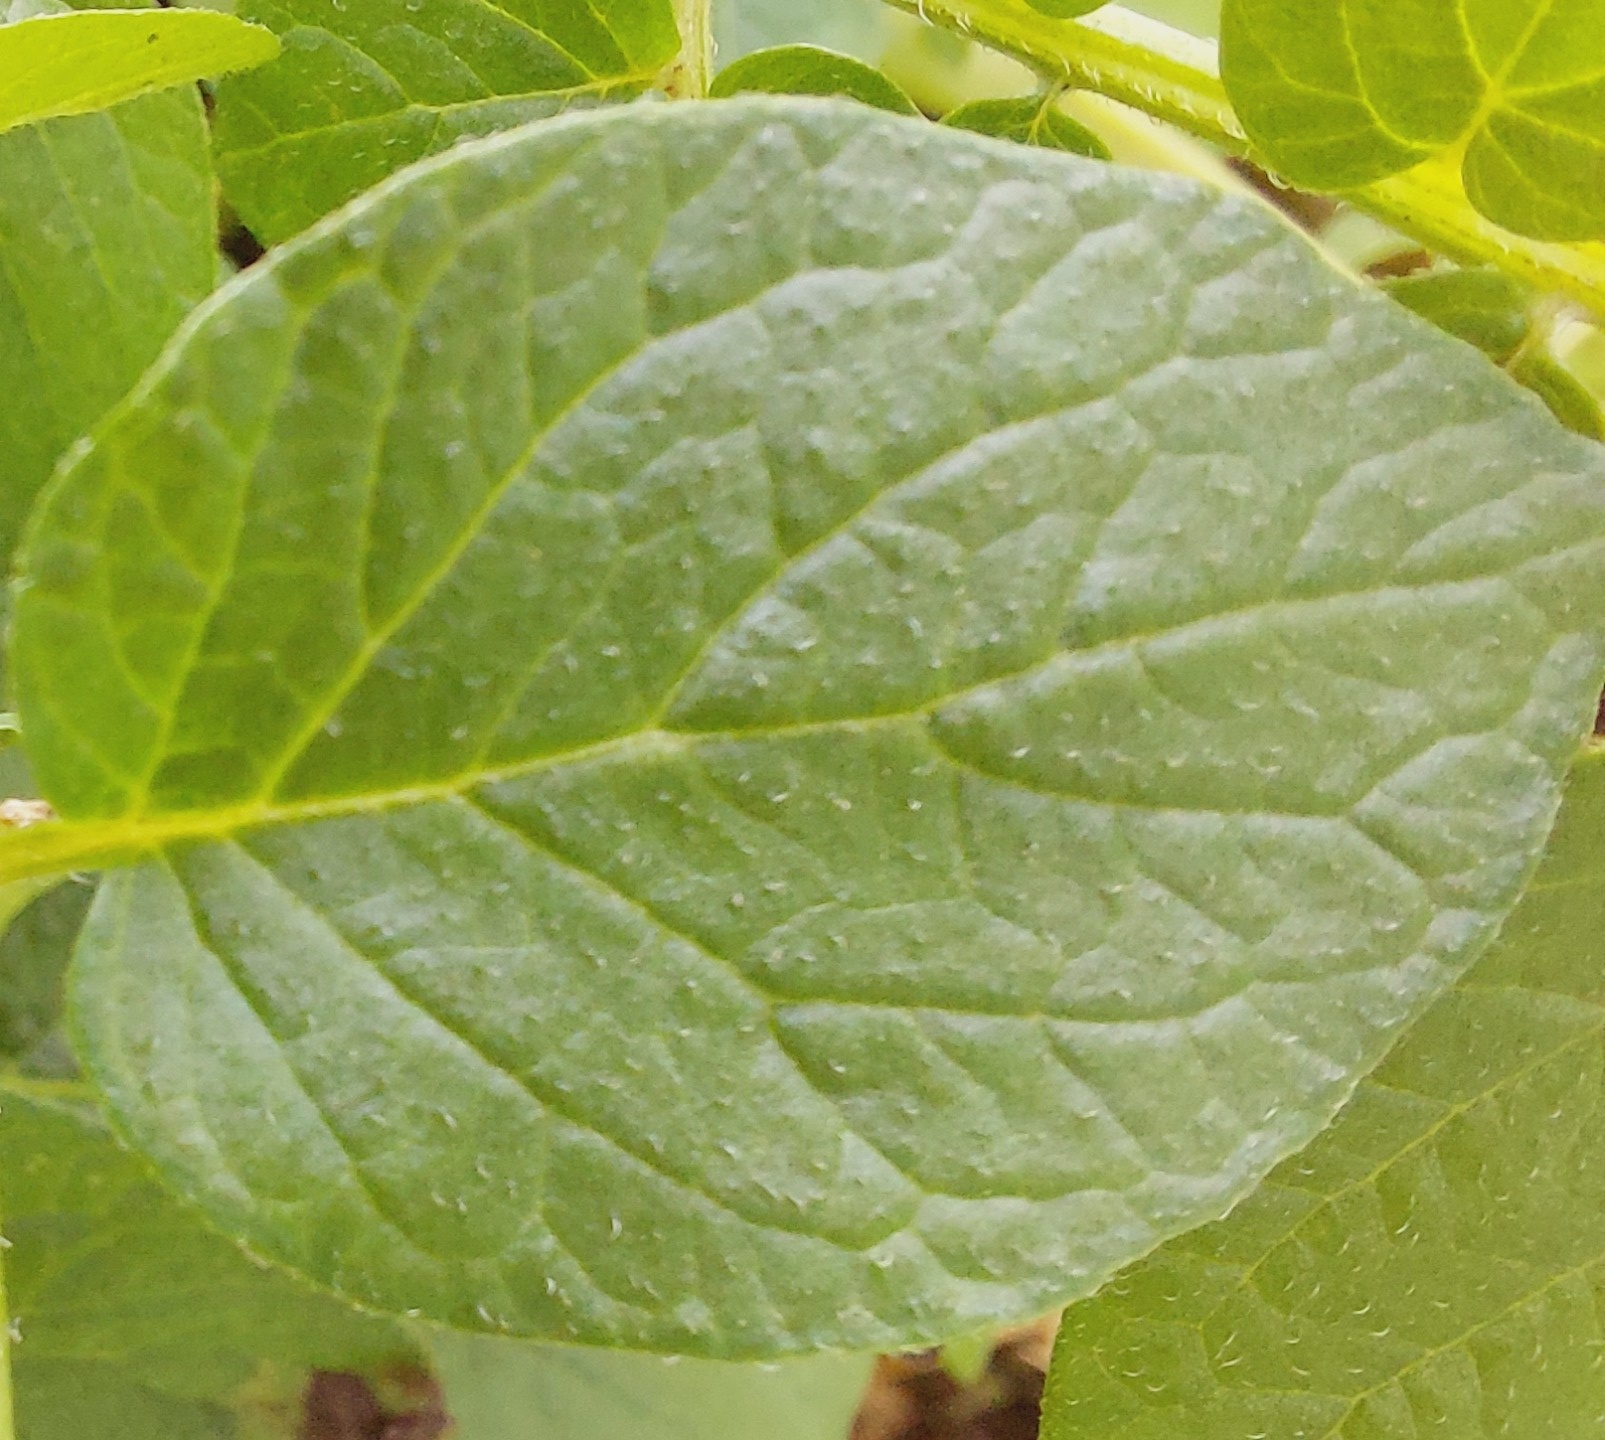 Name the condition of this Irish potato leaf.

healthy
